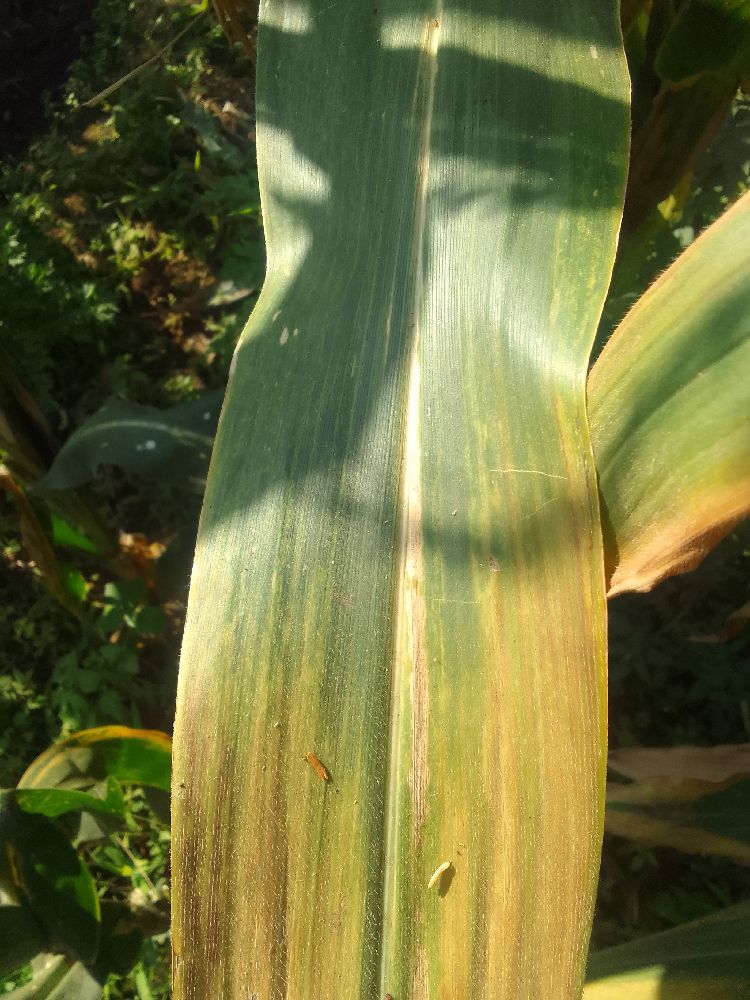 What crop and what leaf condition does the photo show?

maize, maize lethal necrosis
